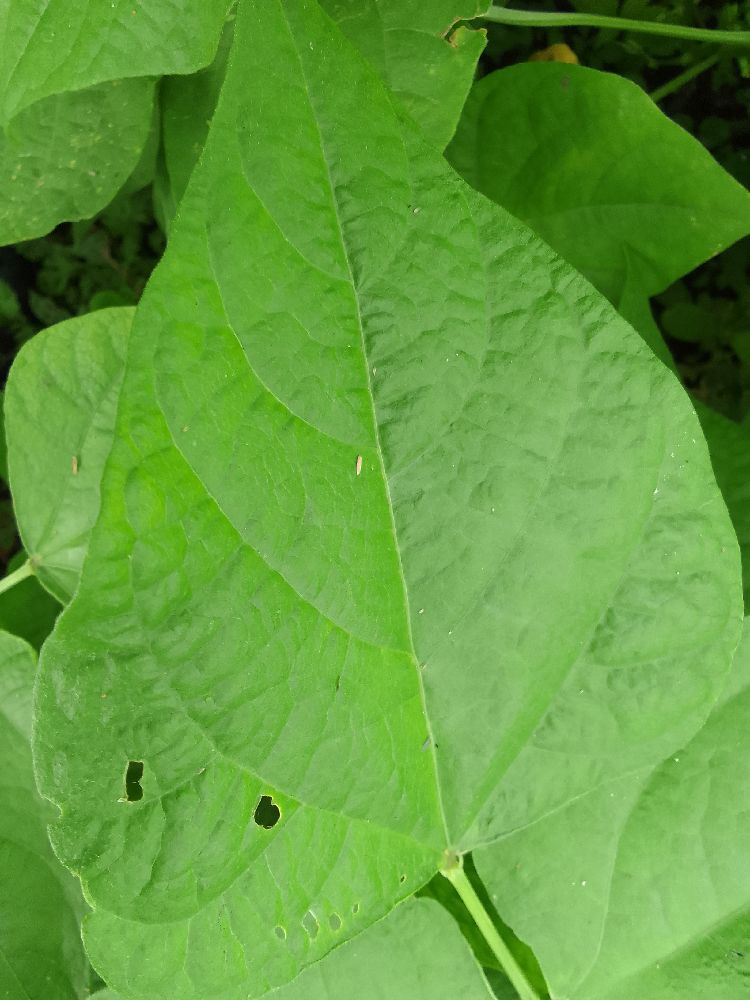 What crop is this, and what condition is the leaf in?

common bean, healthy
